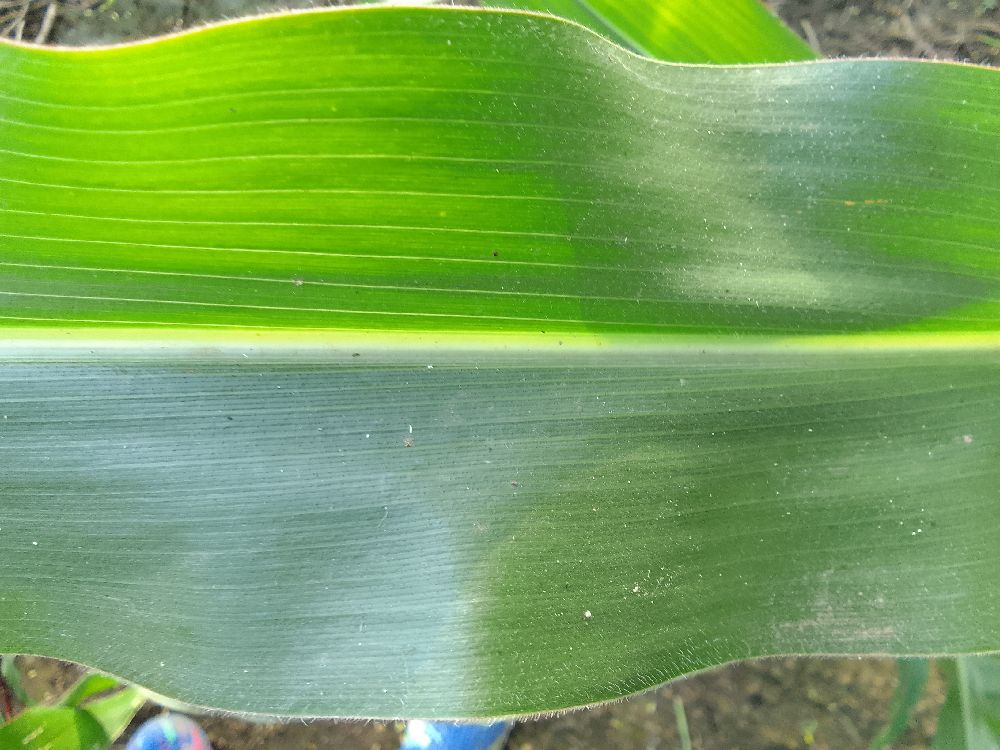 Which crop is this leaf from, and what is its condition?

maize, healthy
